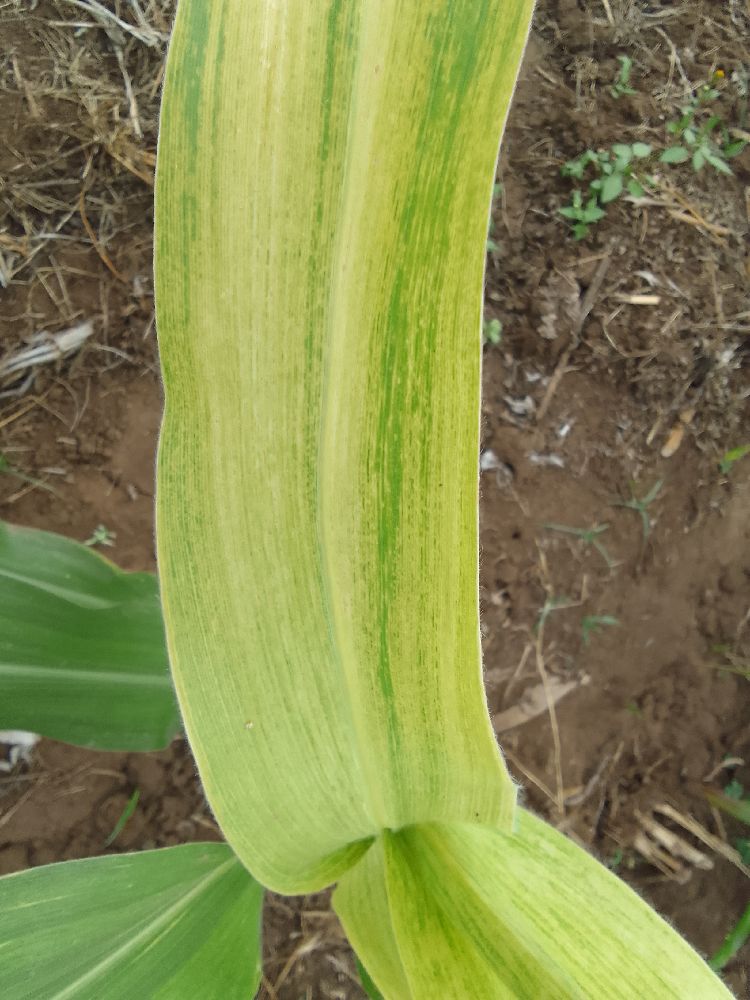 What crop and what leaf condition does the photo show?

maize, maize lethal necrosis
